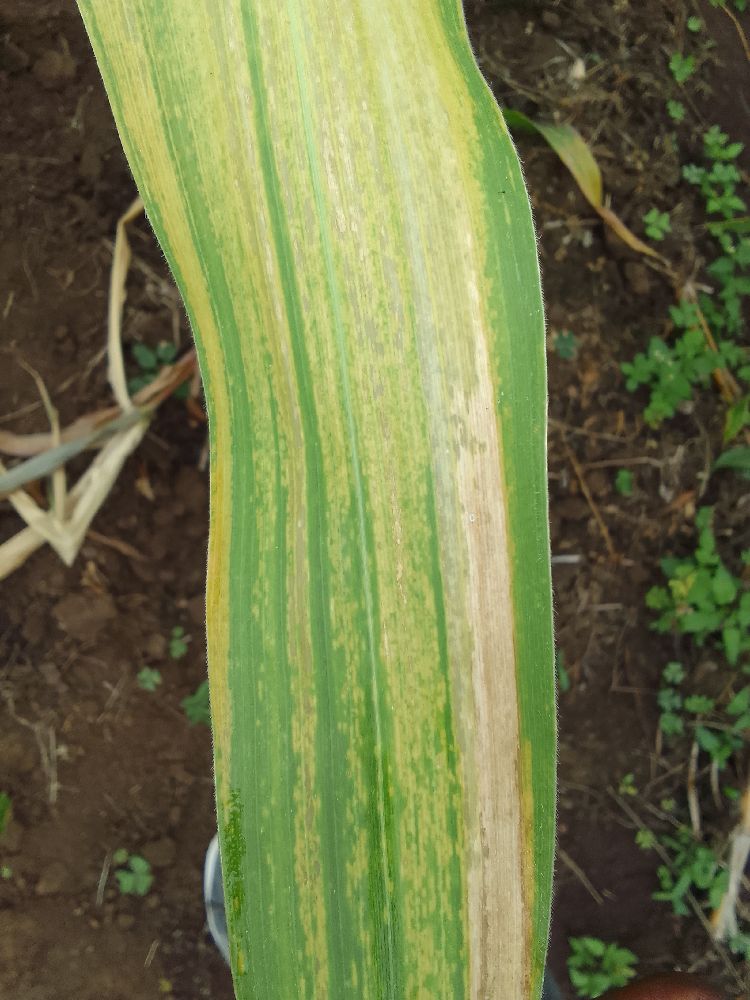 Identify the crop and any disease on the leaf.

maize, maize lethal necrosis
